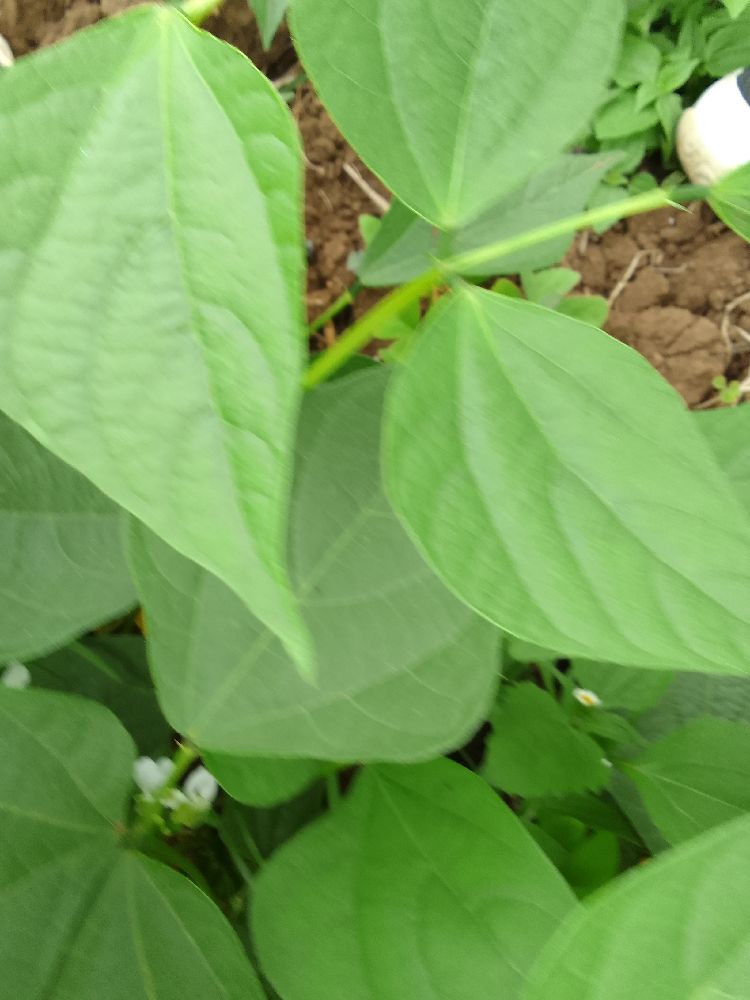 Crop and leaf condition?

common bean, healthy
